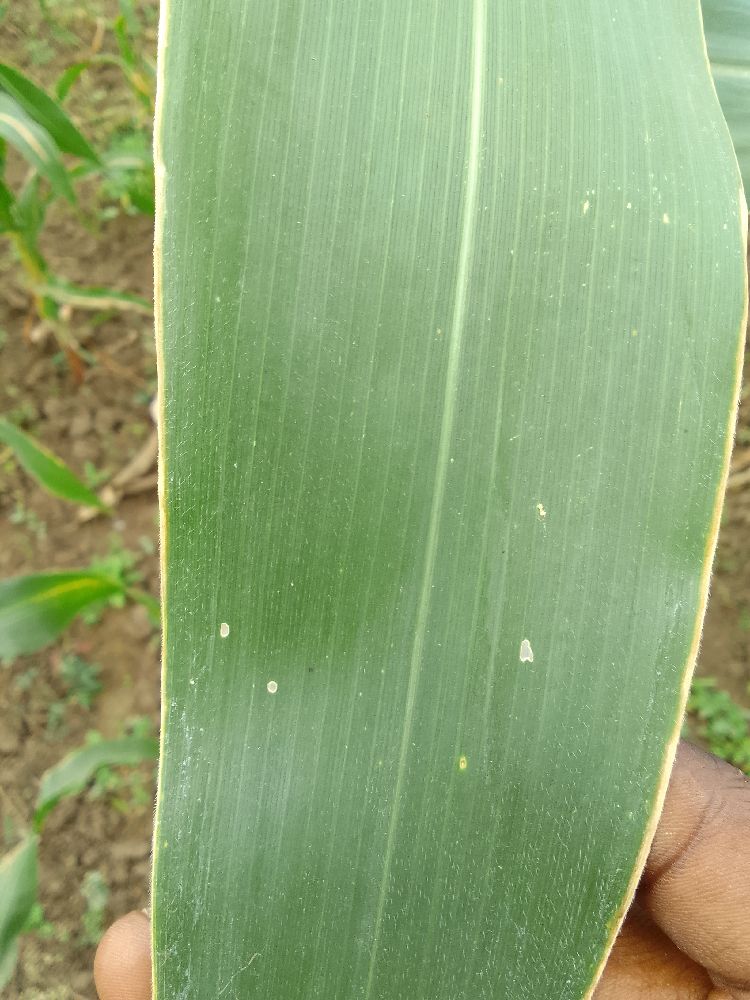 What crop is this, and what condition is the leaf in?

maize, healthy
